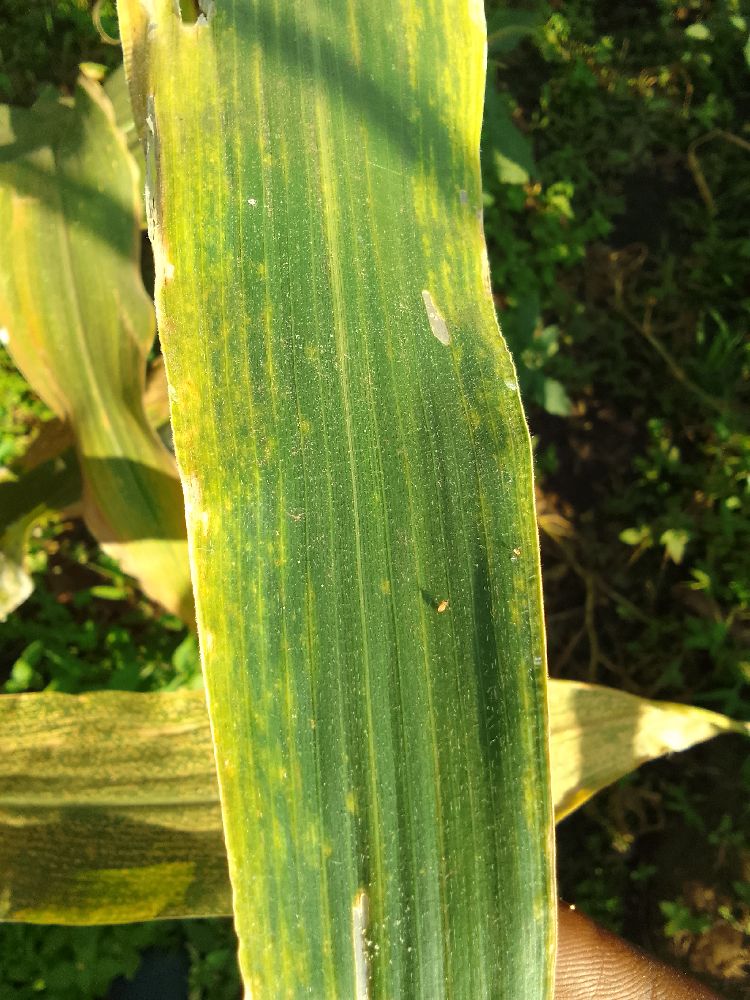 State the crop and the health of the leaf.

maize, maize lethal necrosis
